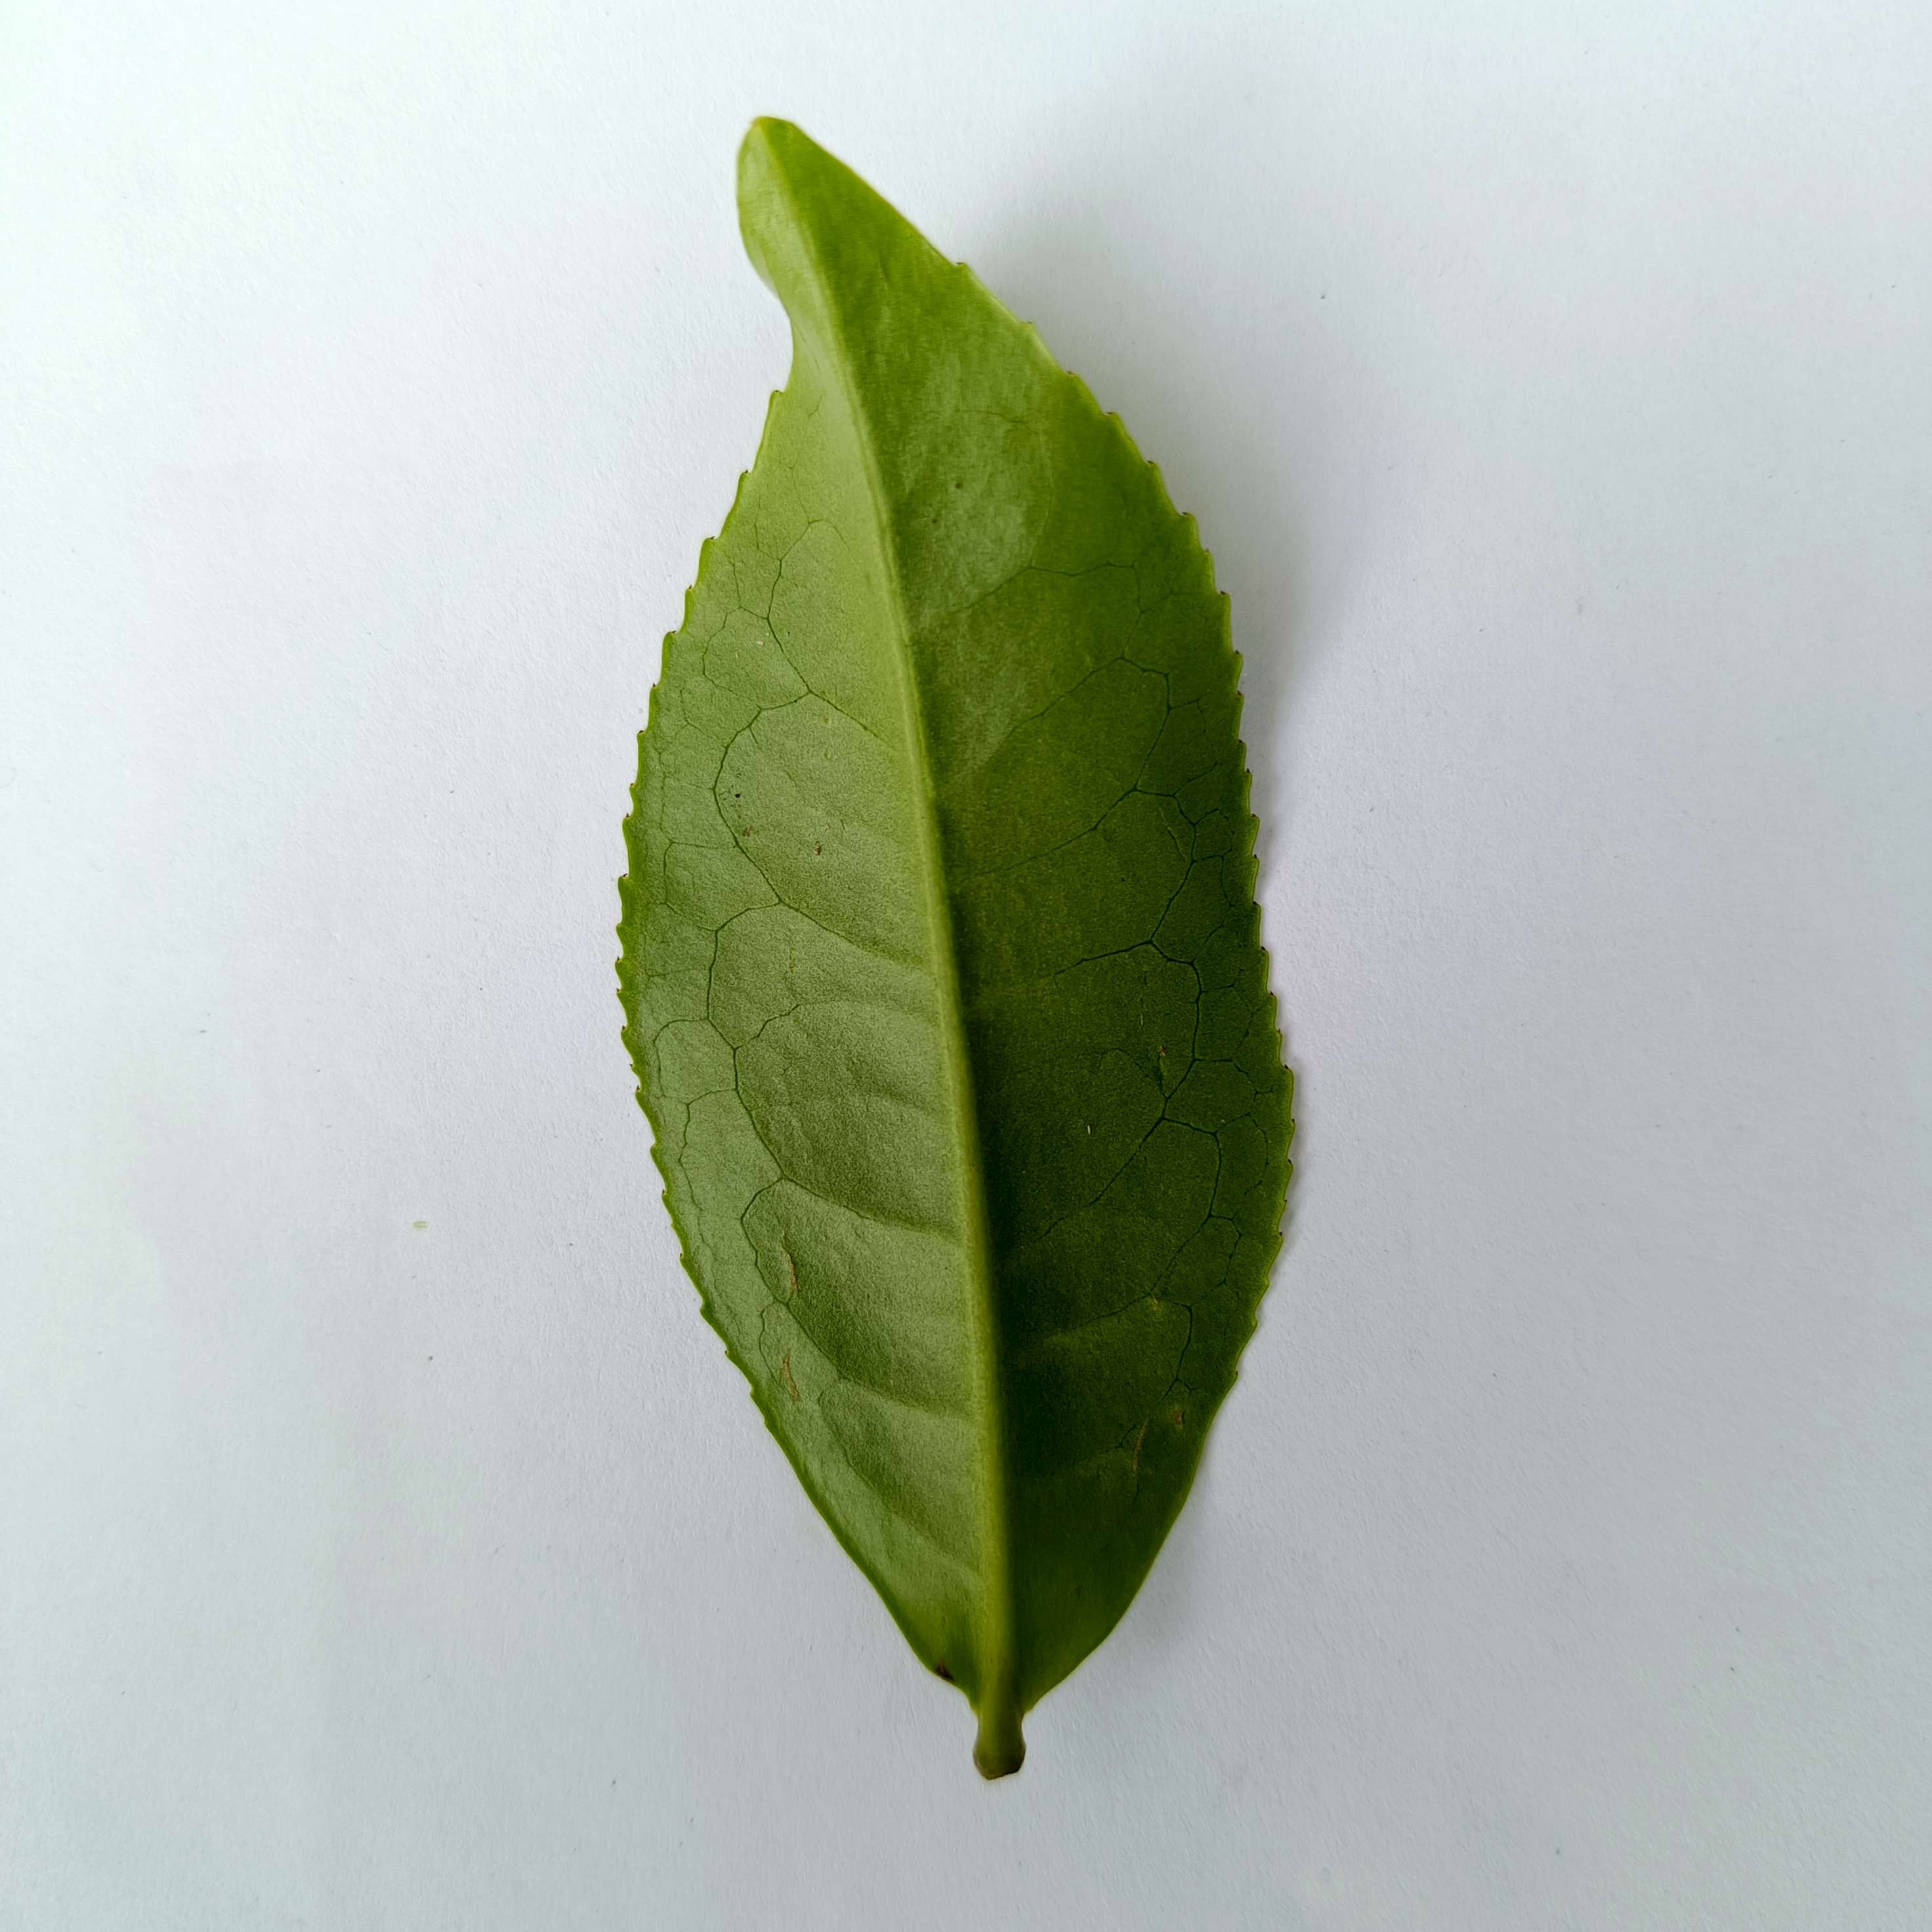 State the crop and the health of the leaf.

tea, healthy
